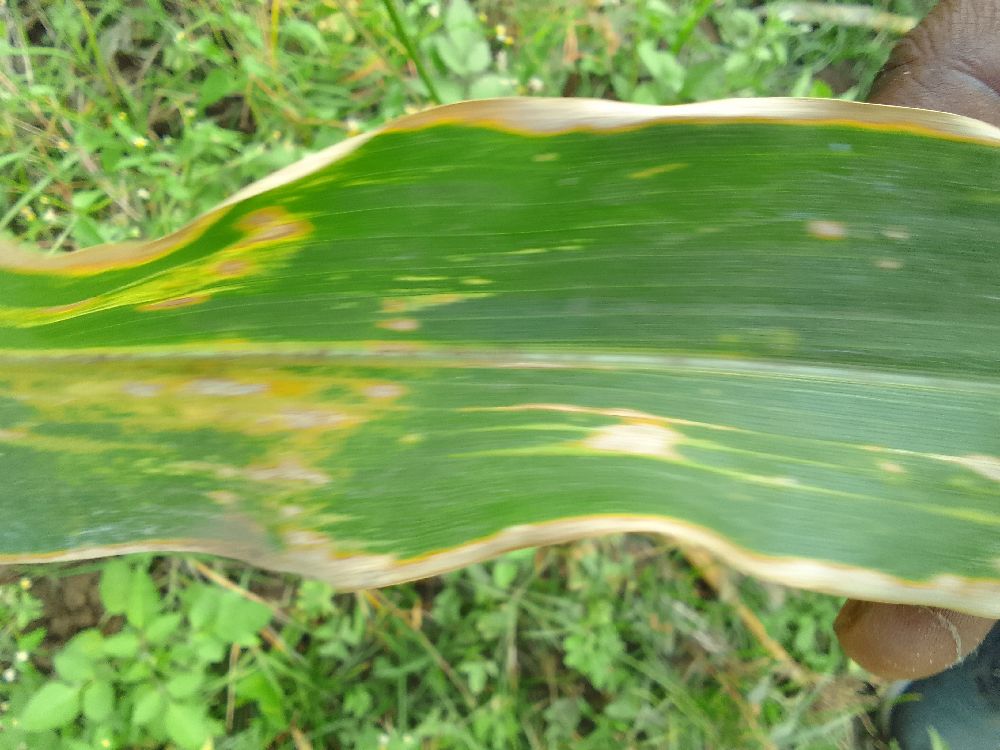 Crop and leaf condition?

maize, maize lethal necrosis
